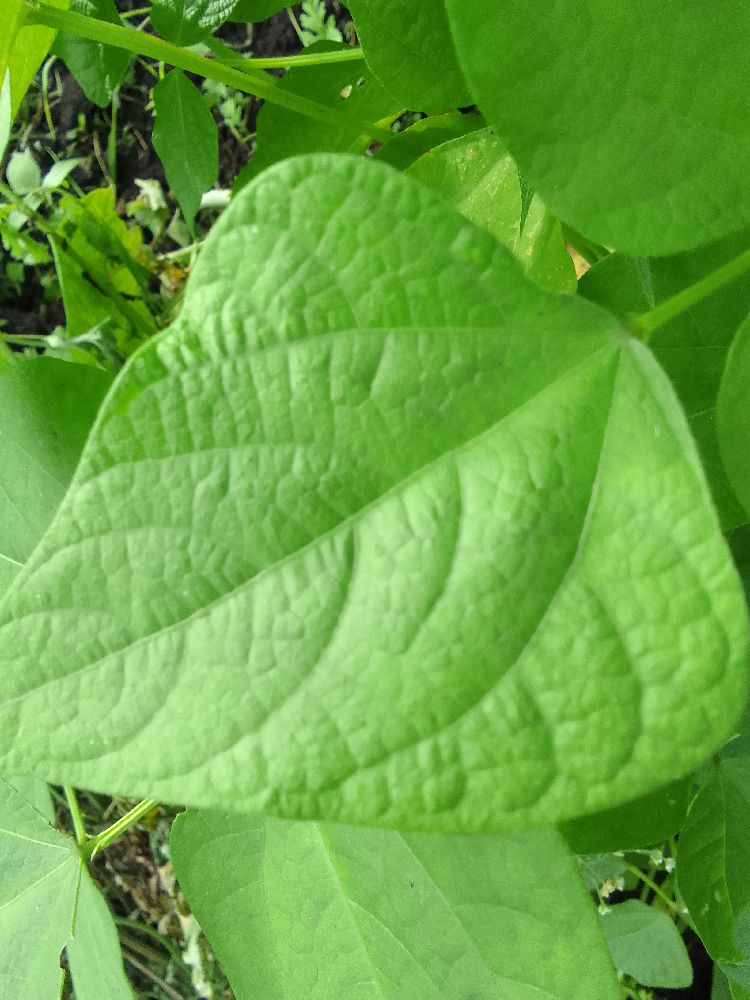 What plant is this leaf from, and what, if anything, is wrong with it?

common bean, healthy
